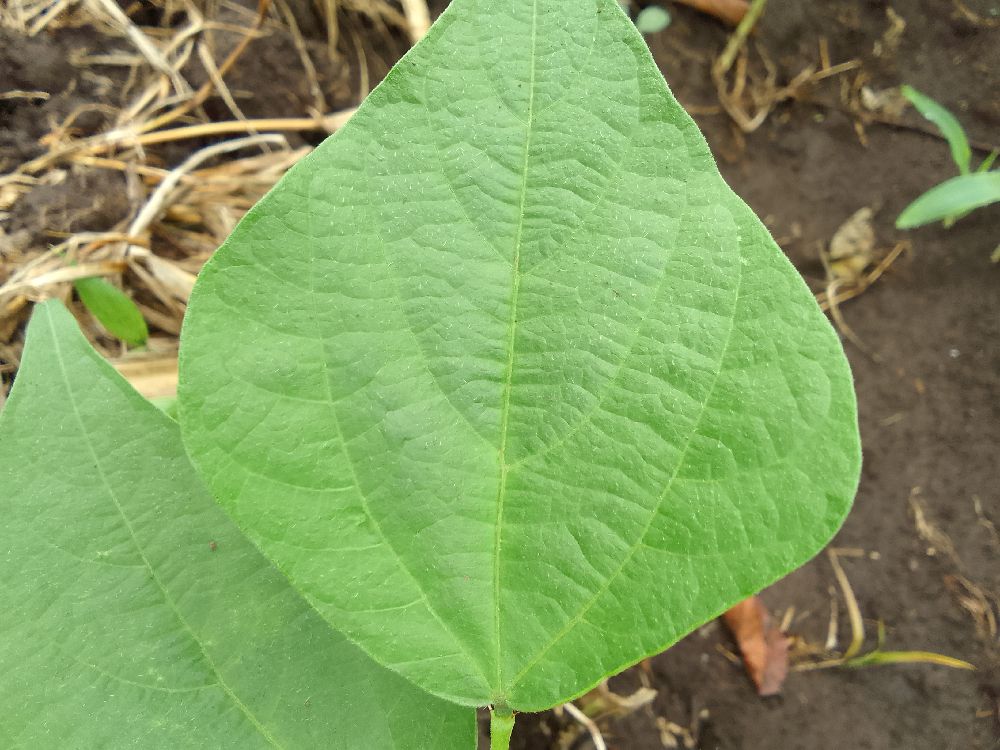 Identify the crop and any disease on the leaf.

common bean, healthy
